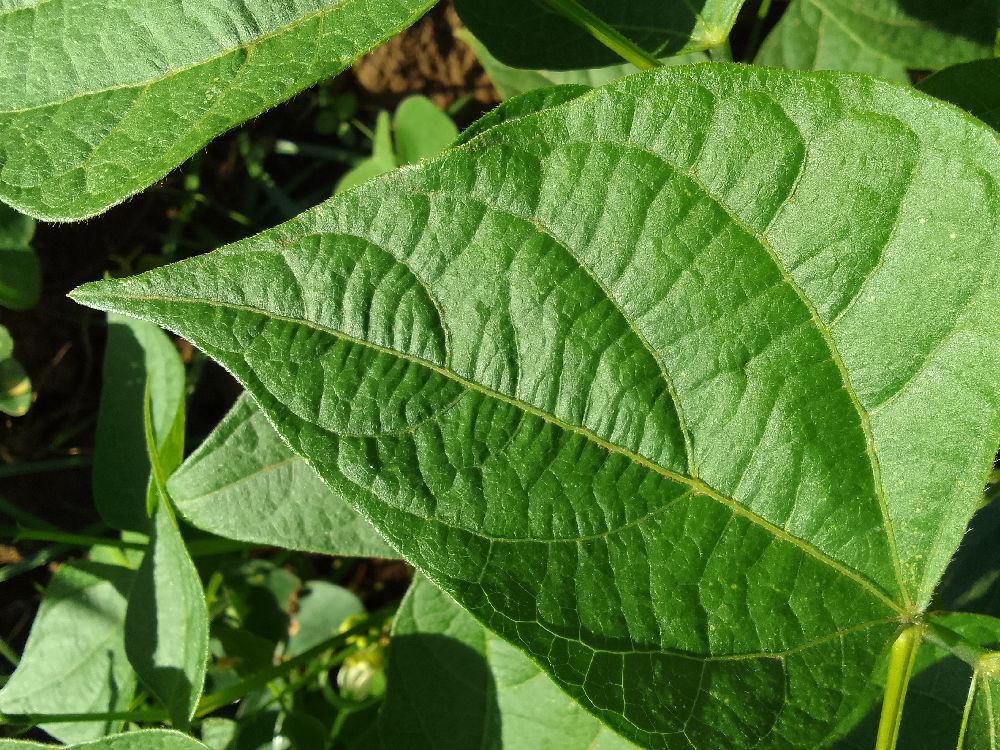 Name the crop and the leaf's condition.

common bean, healthy
